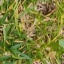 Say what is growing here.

grass
